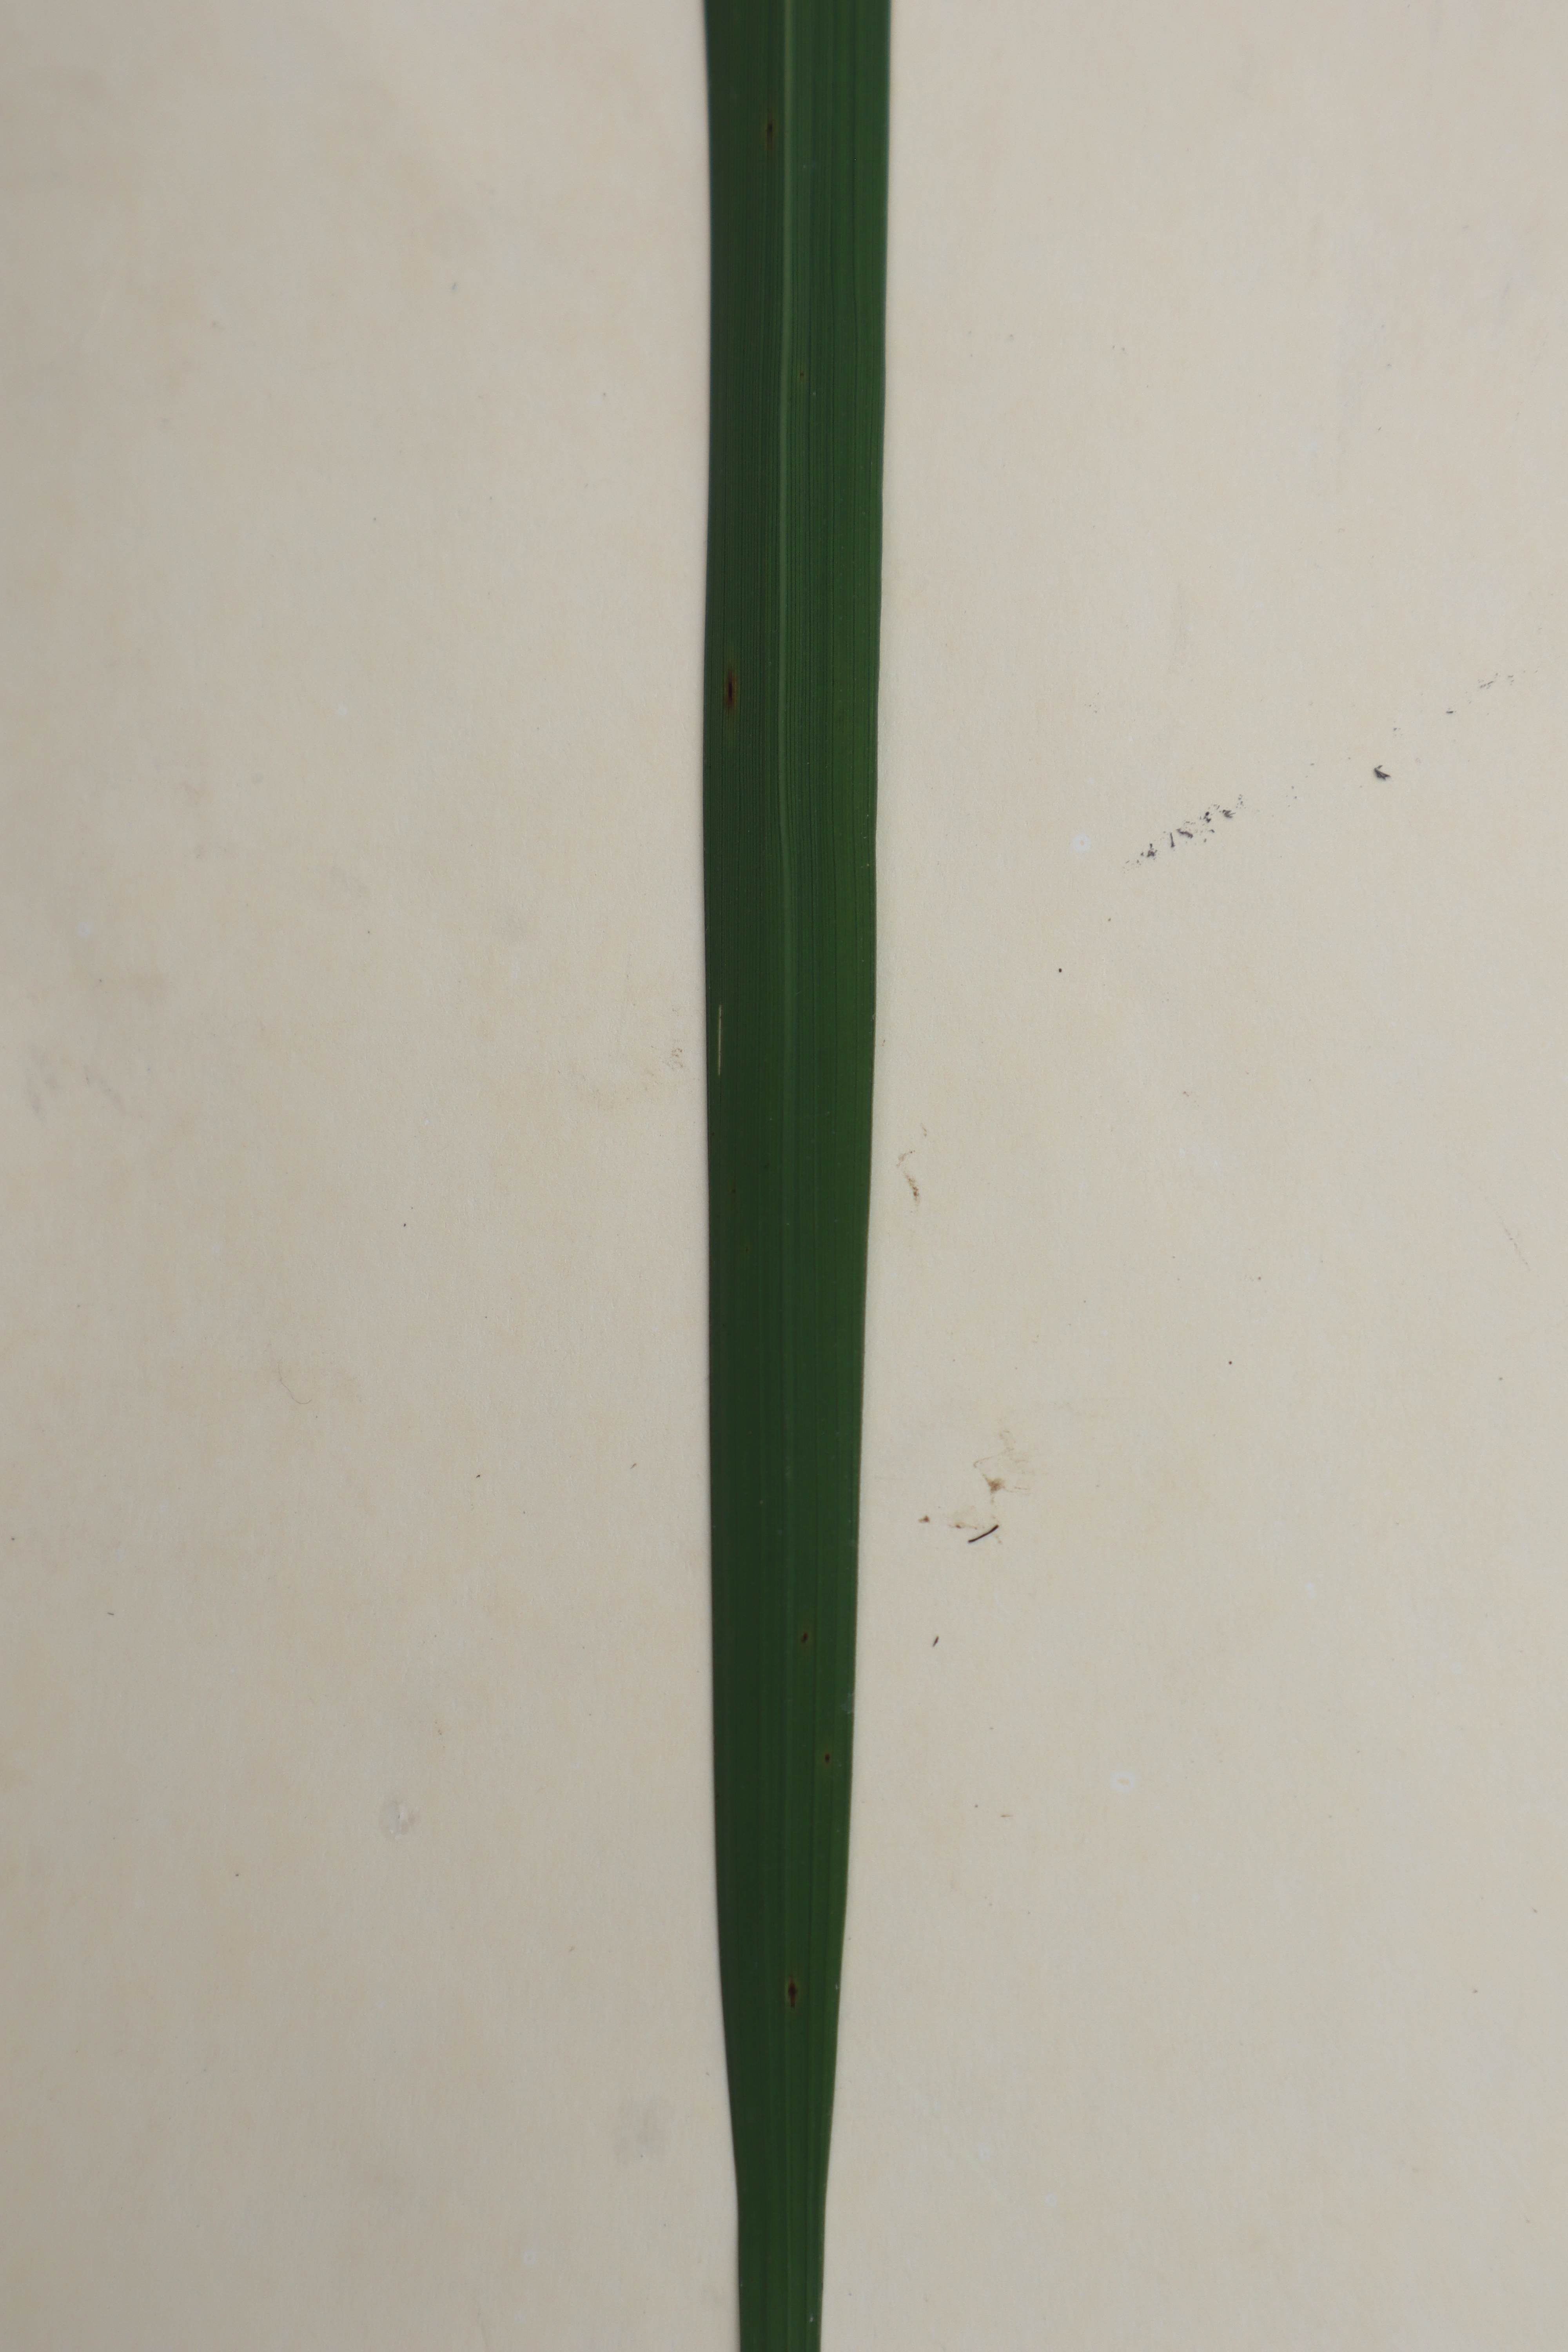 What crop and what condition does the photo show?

rice, healthy leaves
